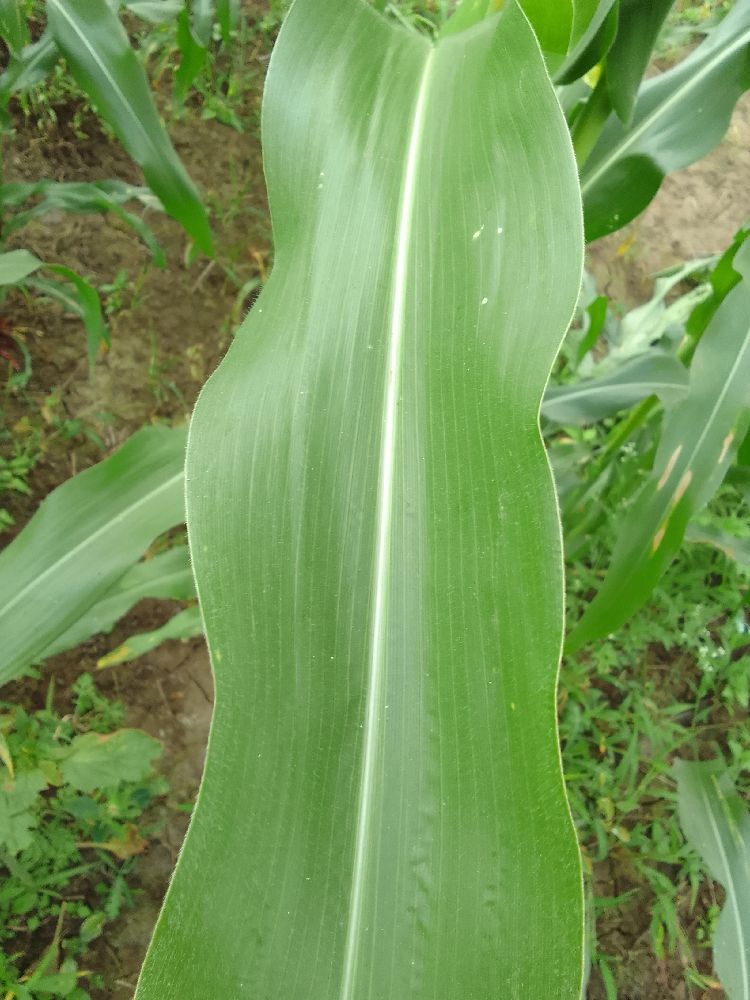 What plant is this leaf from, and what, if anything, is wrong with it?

maize, healthy
